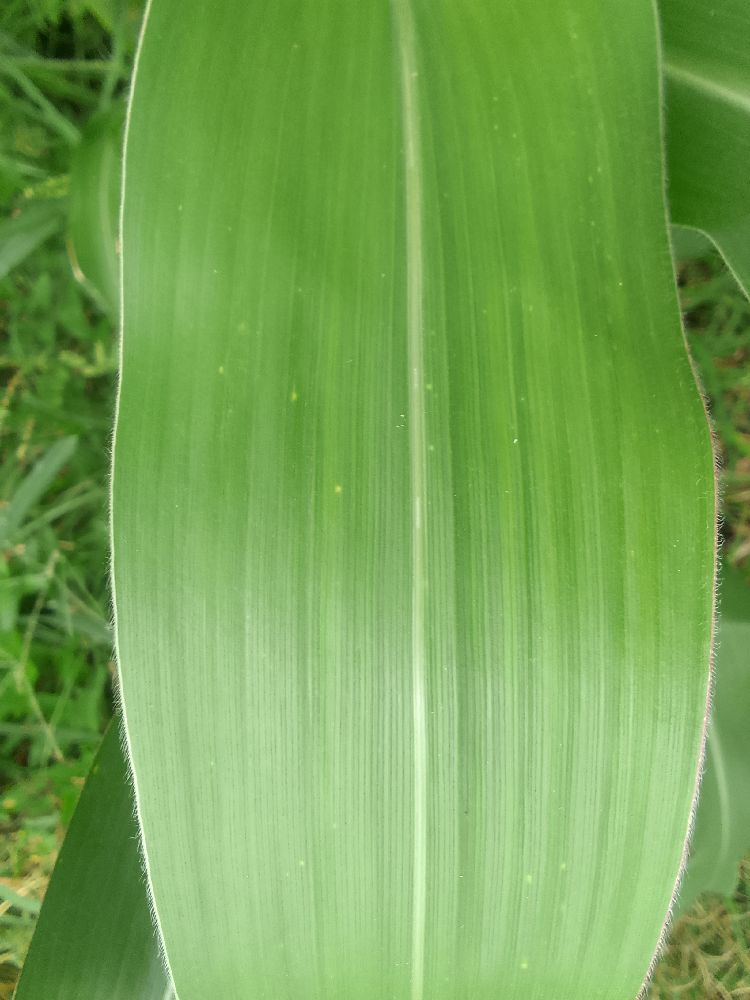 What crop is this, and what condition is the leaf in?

maize, healthy
